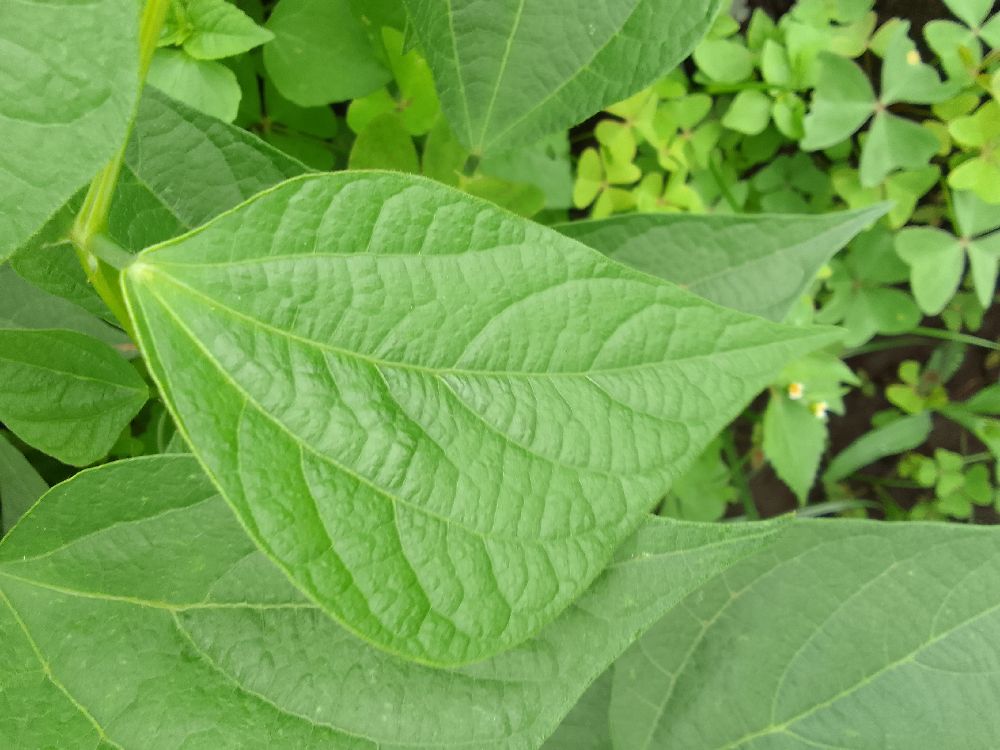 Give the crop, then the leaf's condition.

common bean, healthy
